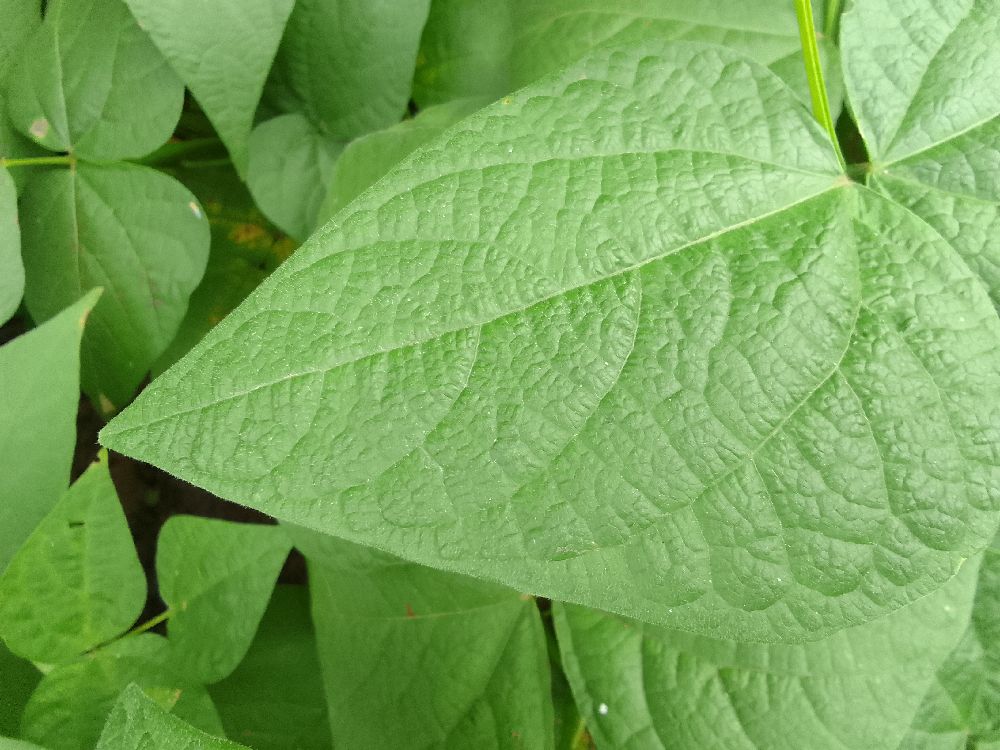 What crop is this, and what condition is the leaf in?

common bean, healthy
